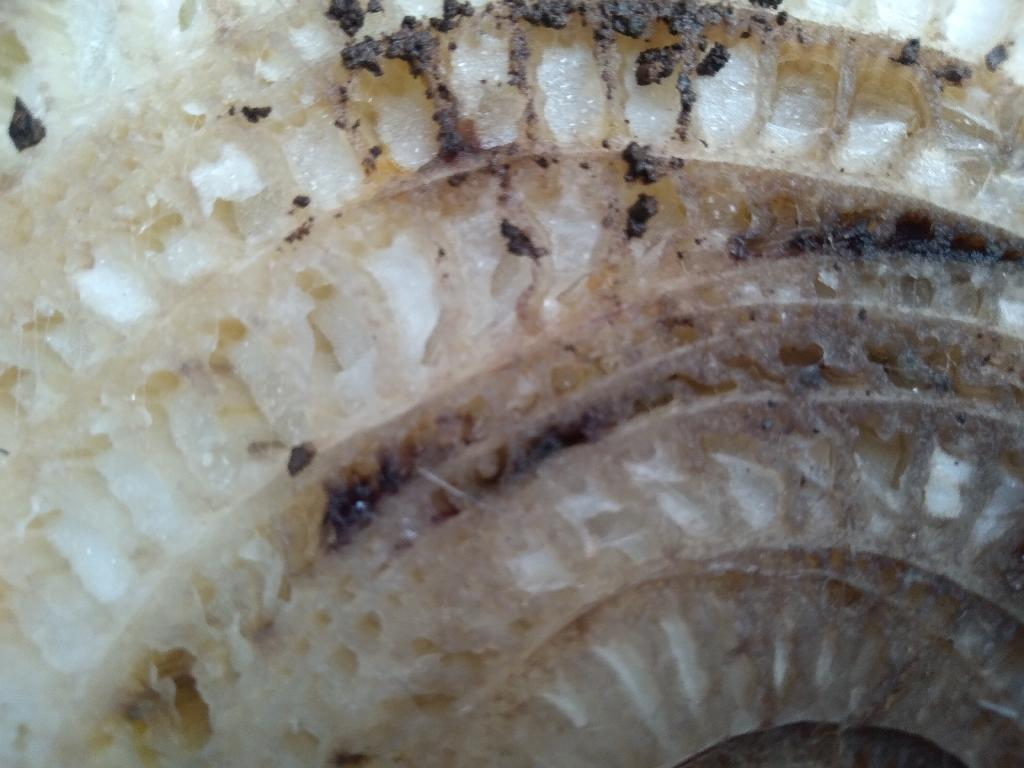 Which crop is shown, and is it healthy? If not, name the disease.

banana, fusarium wilt race 1
